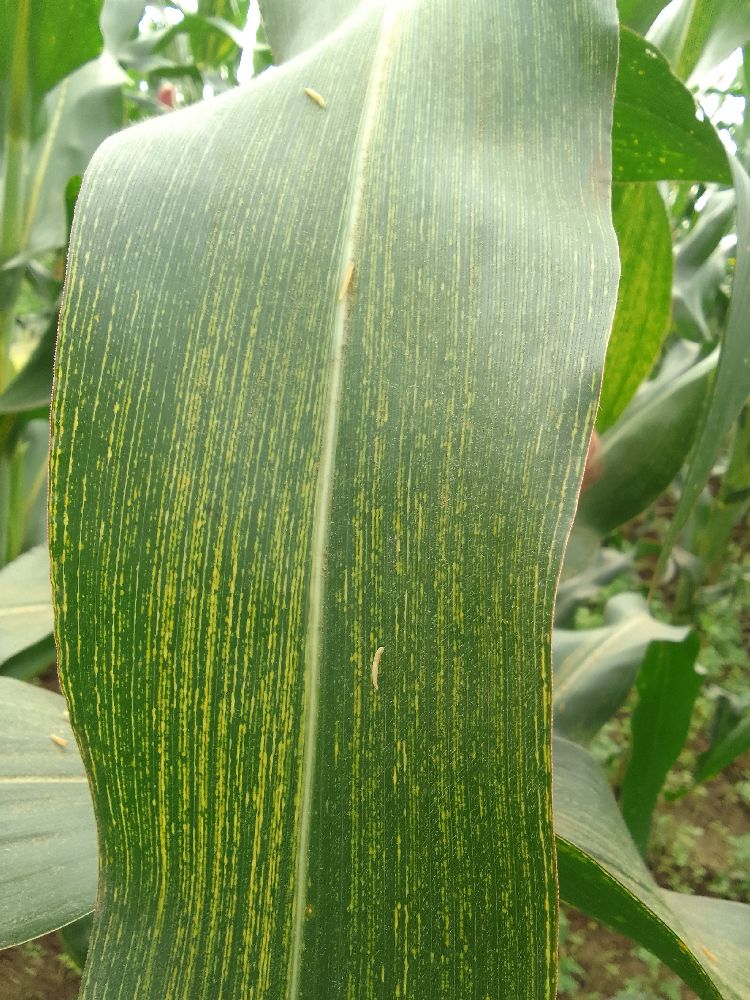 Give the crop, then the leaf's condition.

maize, maize streak virus
